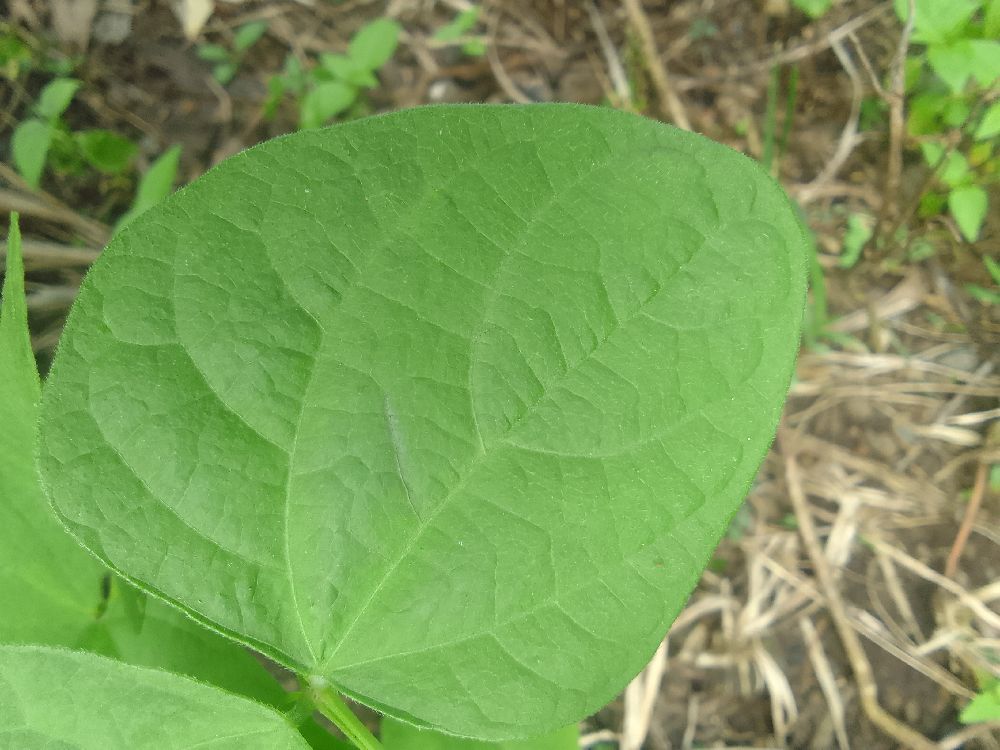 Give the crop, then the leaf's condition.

common bean, healthy
